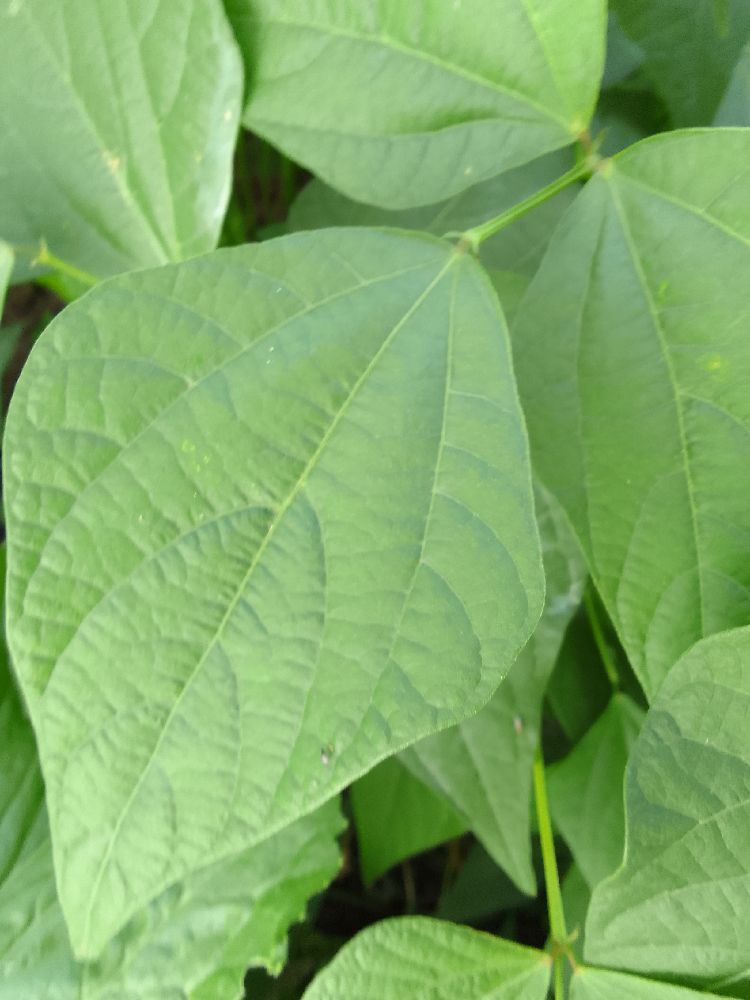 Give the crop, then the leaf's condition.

common bean, healthy
